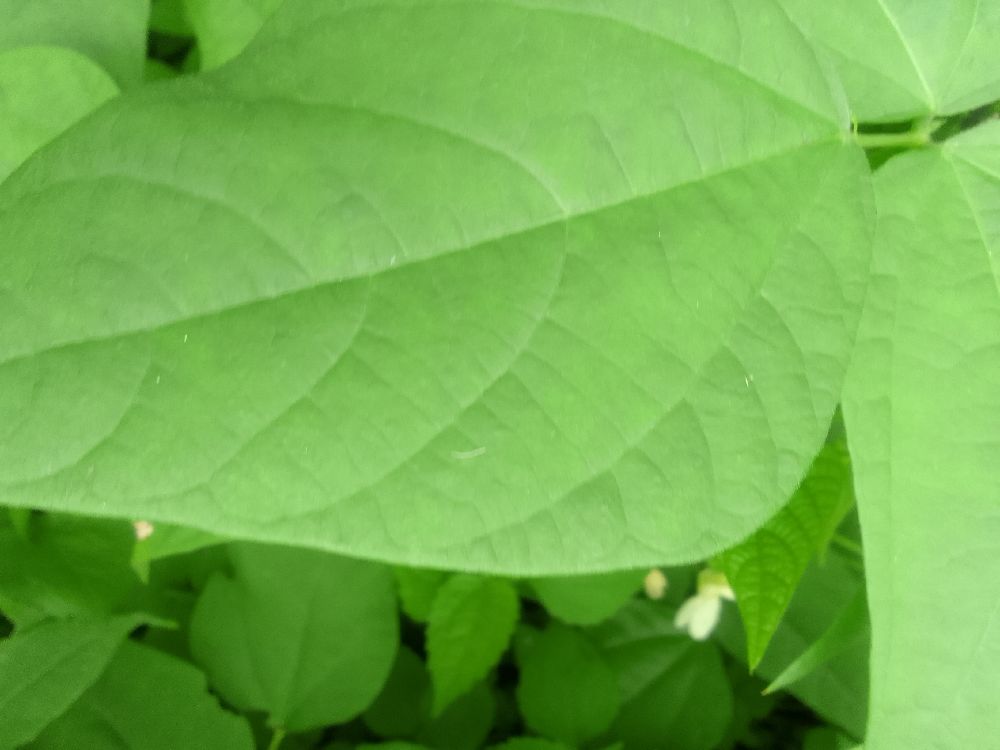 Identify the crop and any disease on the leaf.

common bean, healthy
